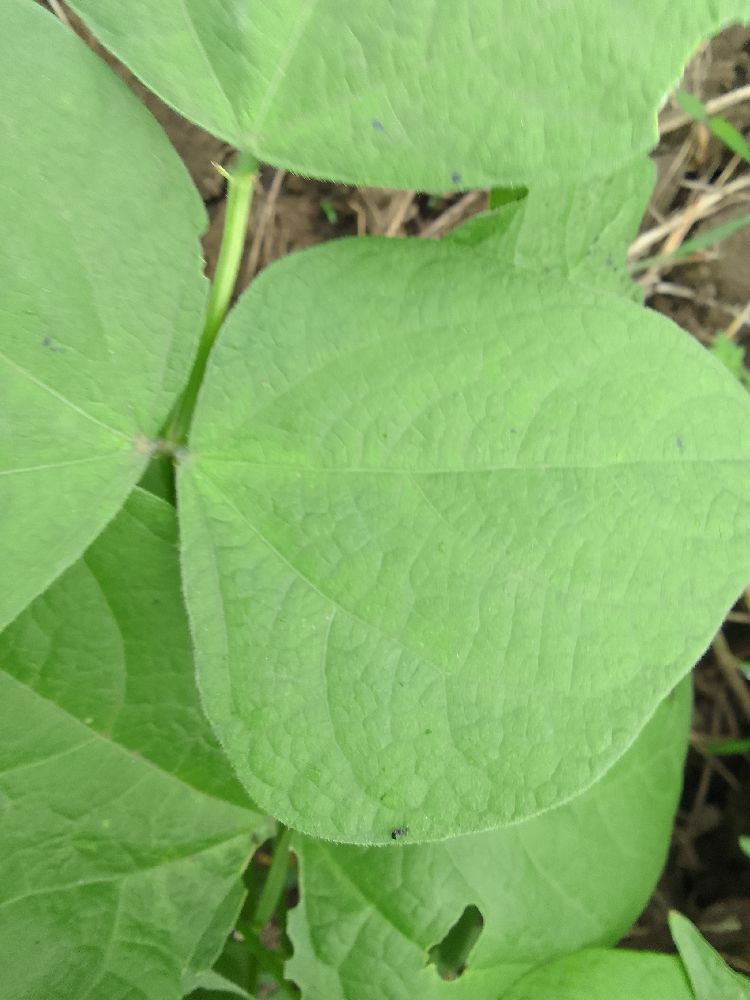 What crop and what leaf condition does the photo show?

common bean, healthy
